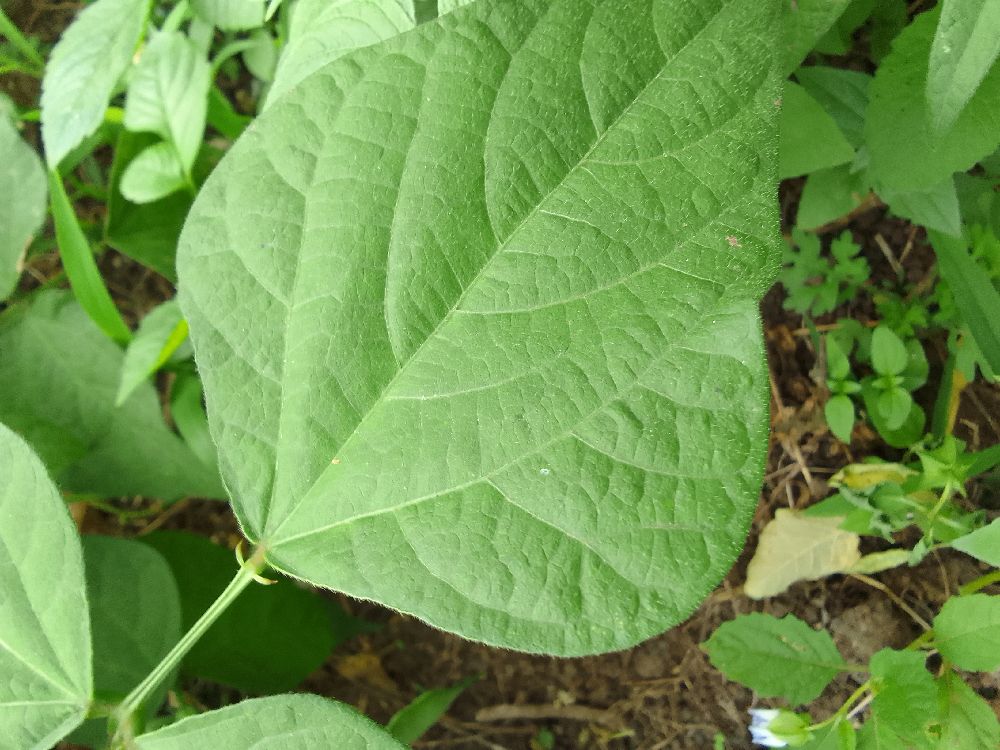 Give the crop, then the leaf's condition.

common bean, healthy
